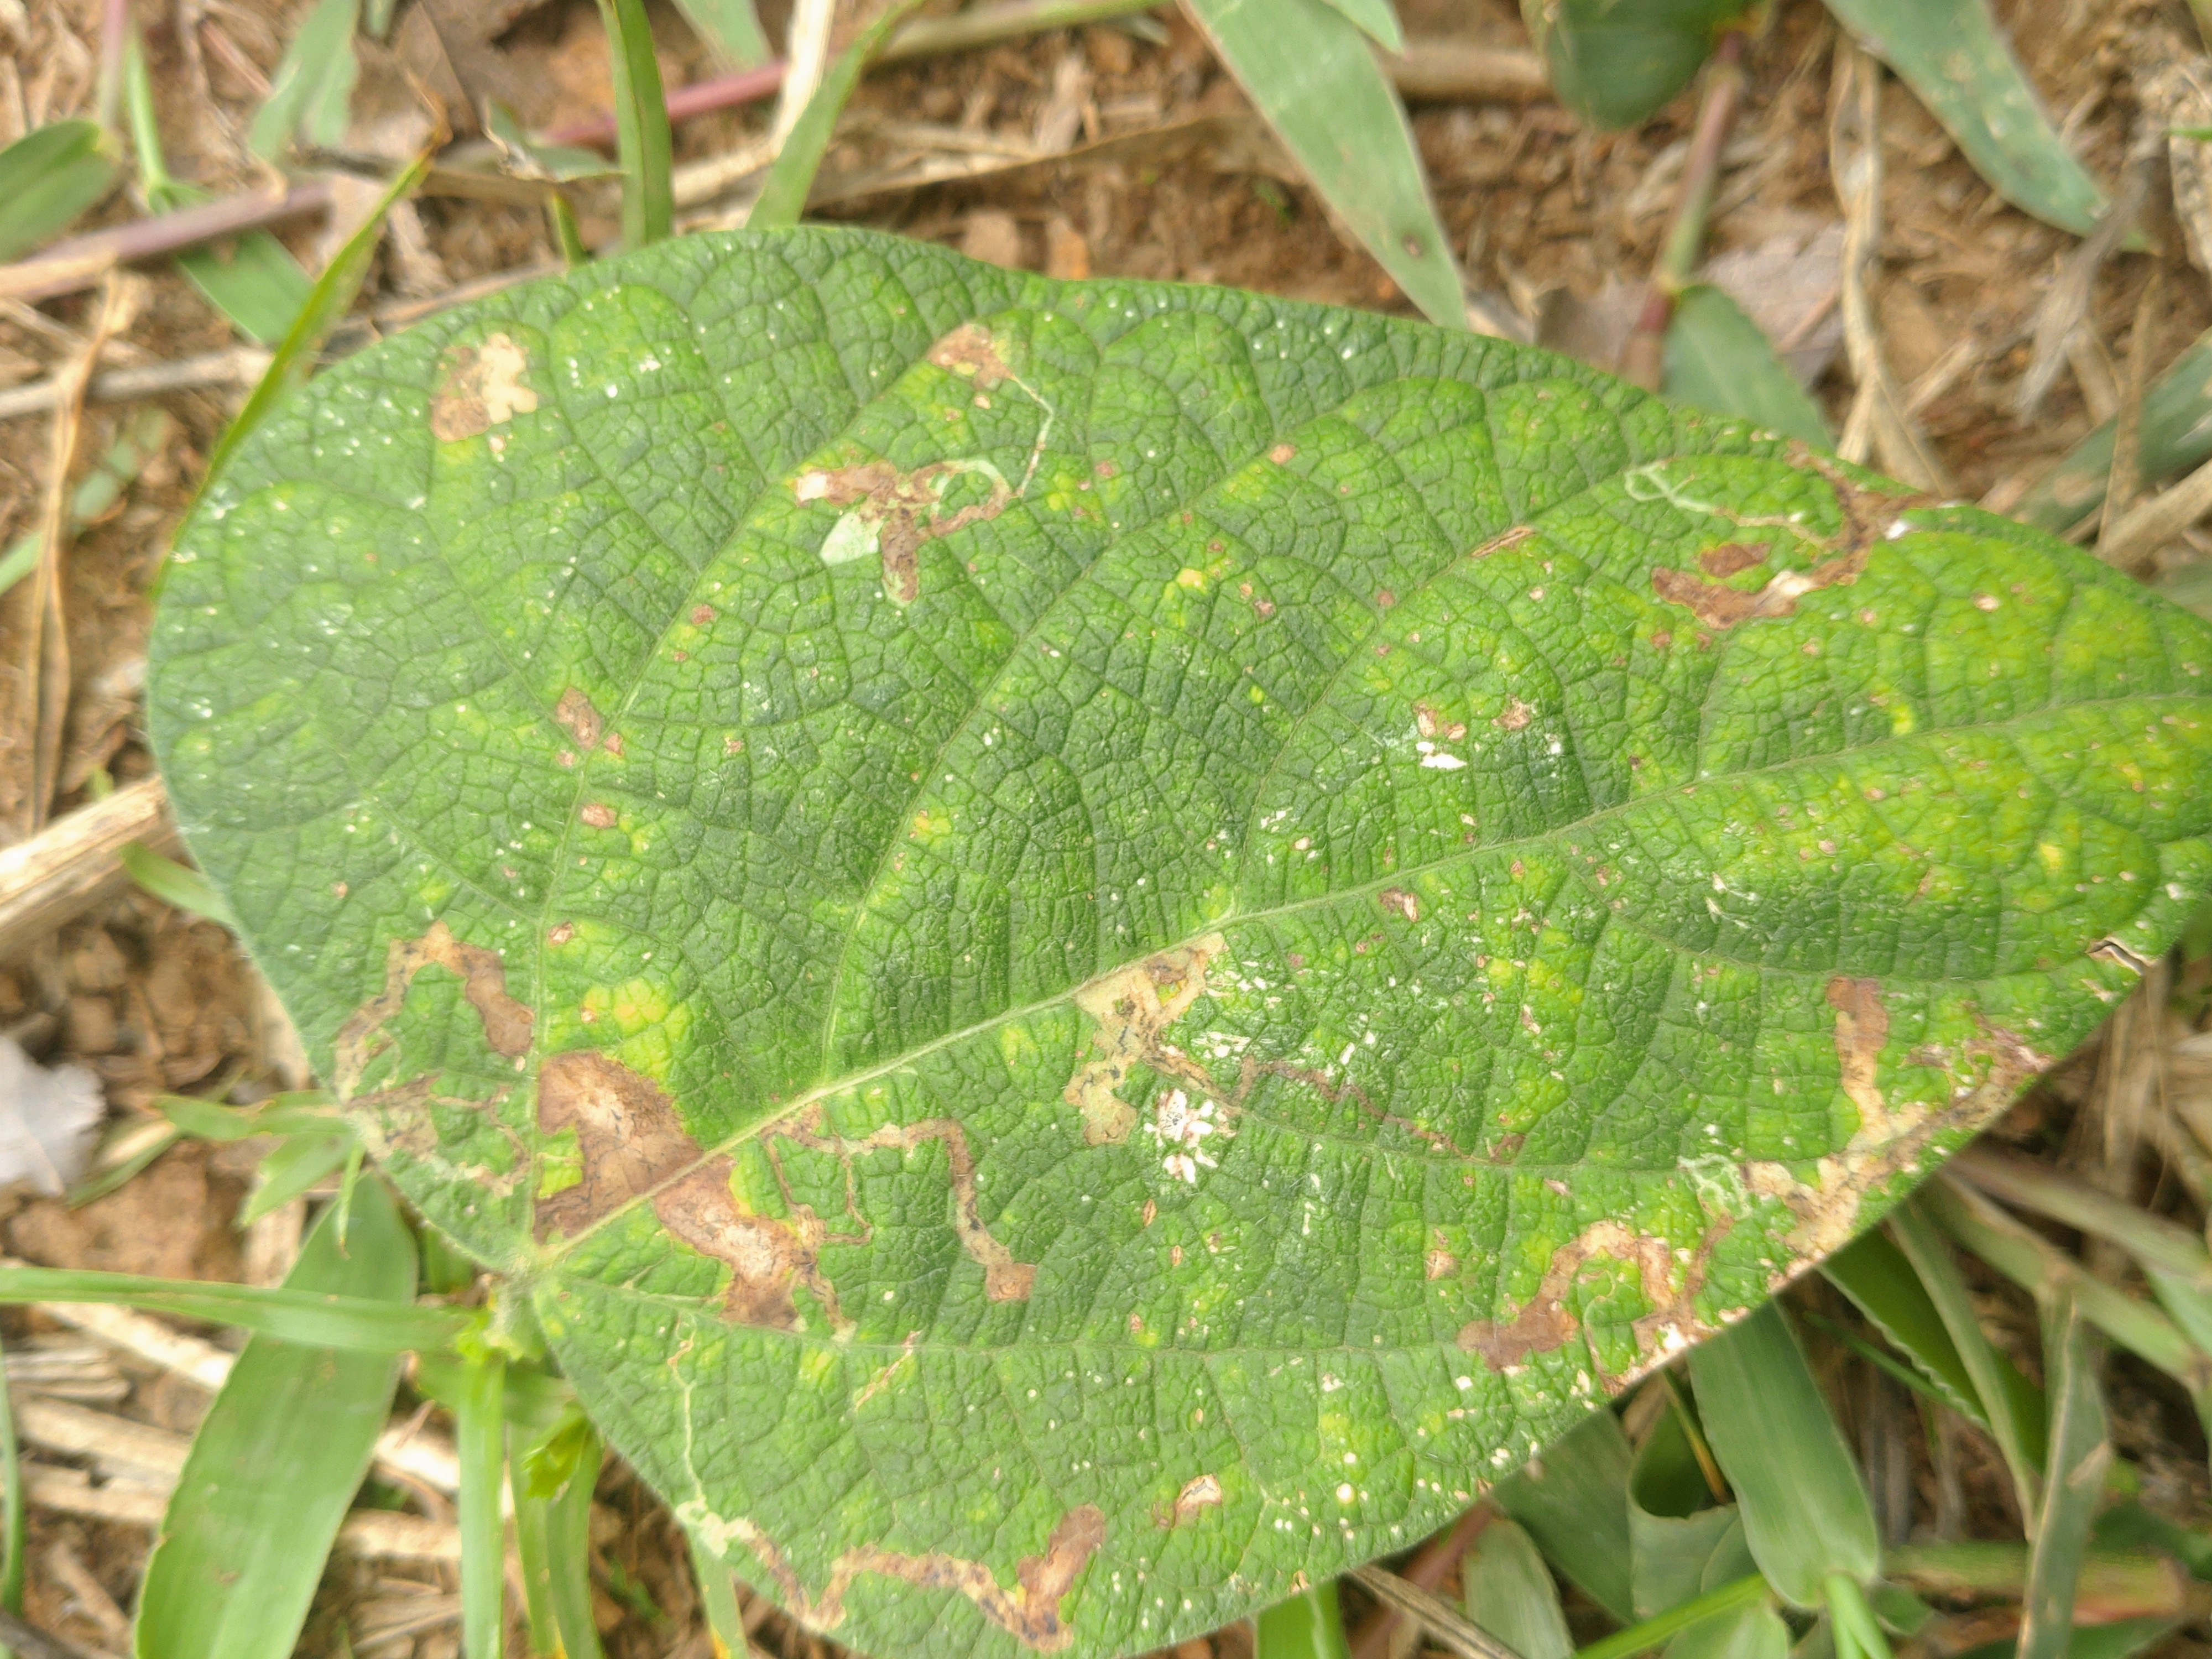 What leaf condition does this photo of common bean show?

rust
